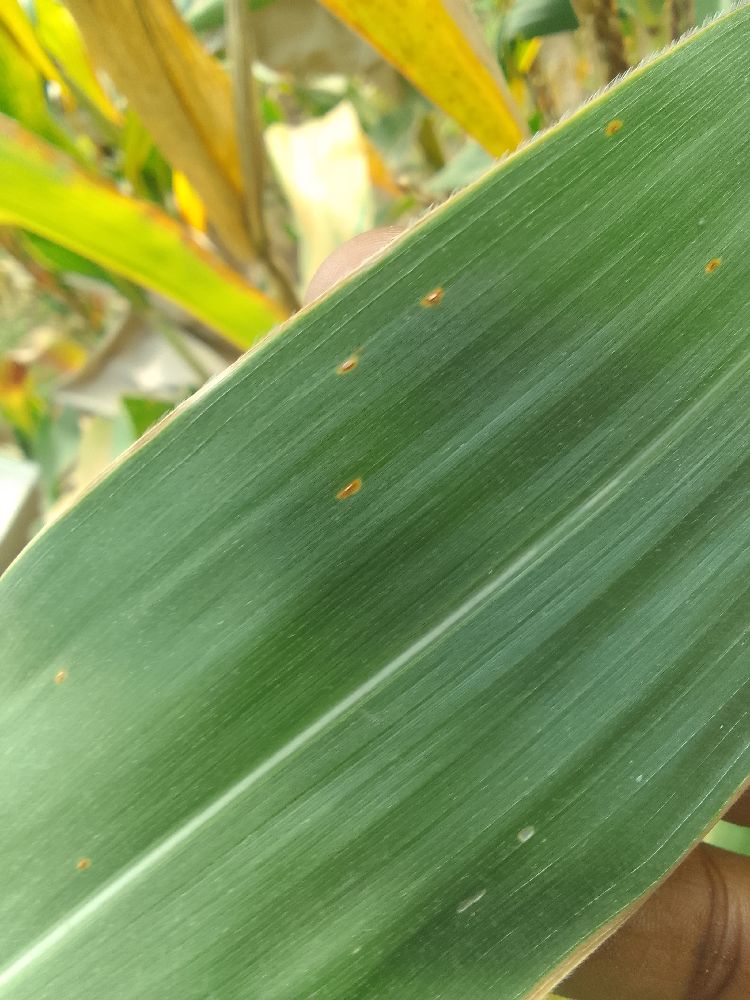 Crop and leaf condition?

maize, healthy
